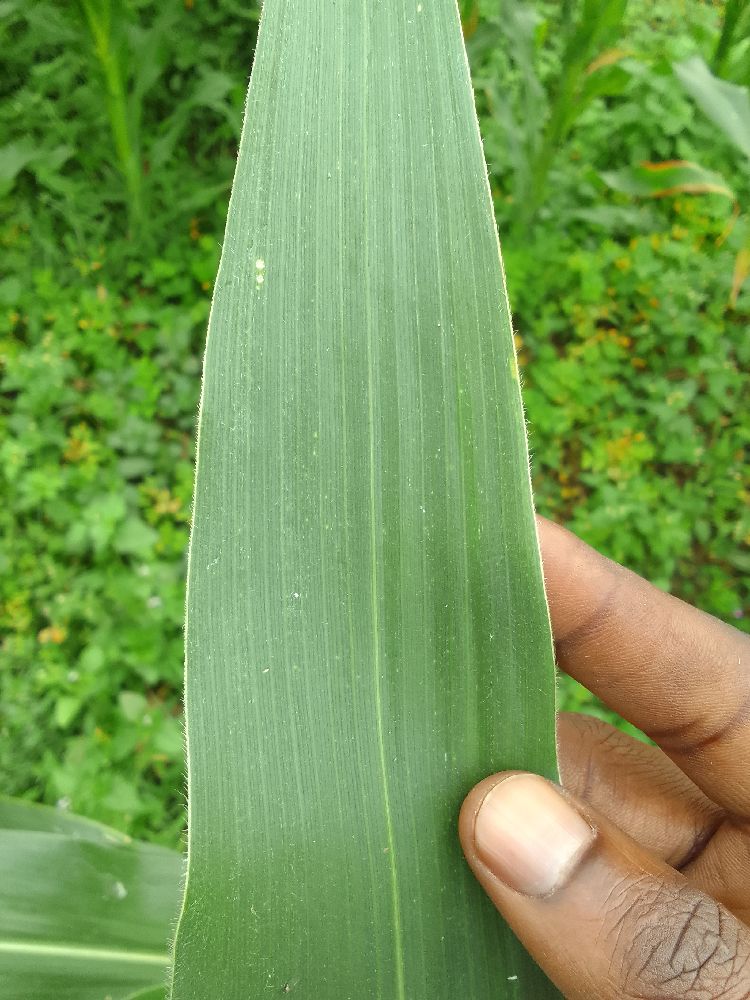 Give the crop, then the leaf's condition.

maize, healthy
